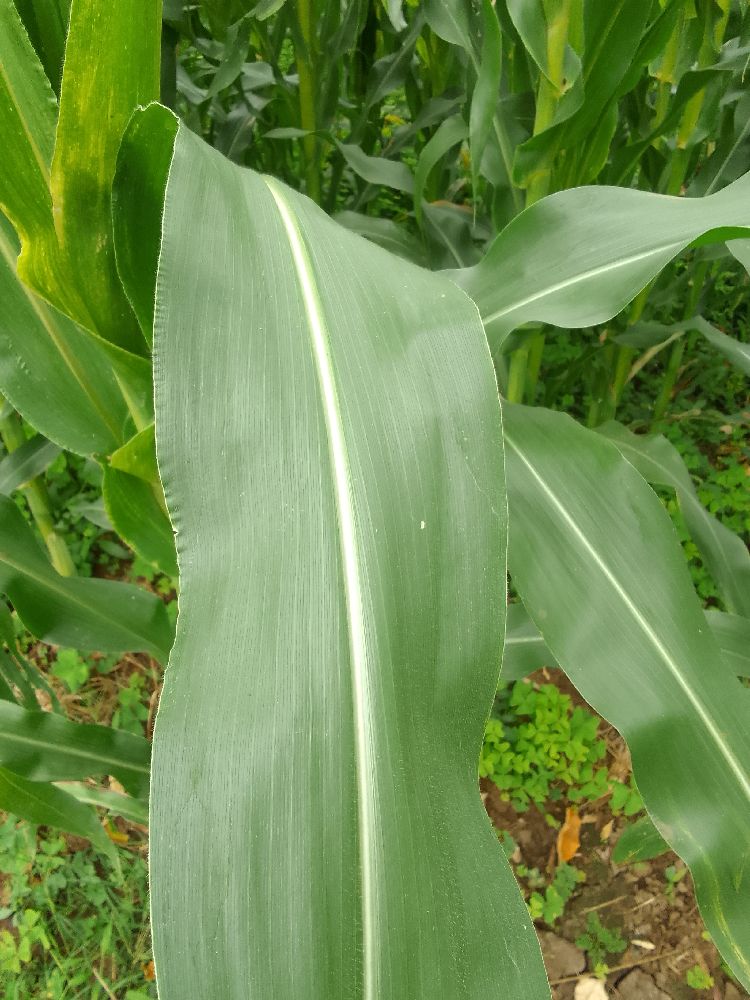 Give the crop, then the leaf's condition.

maize, healthy
